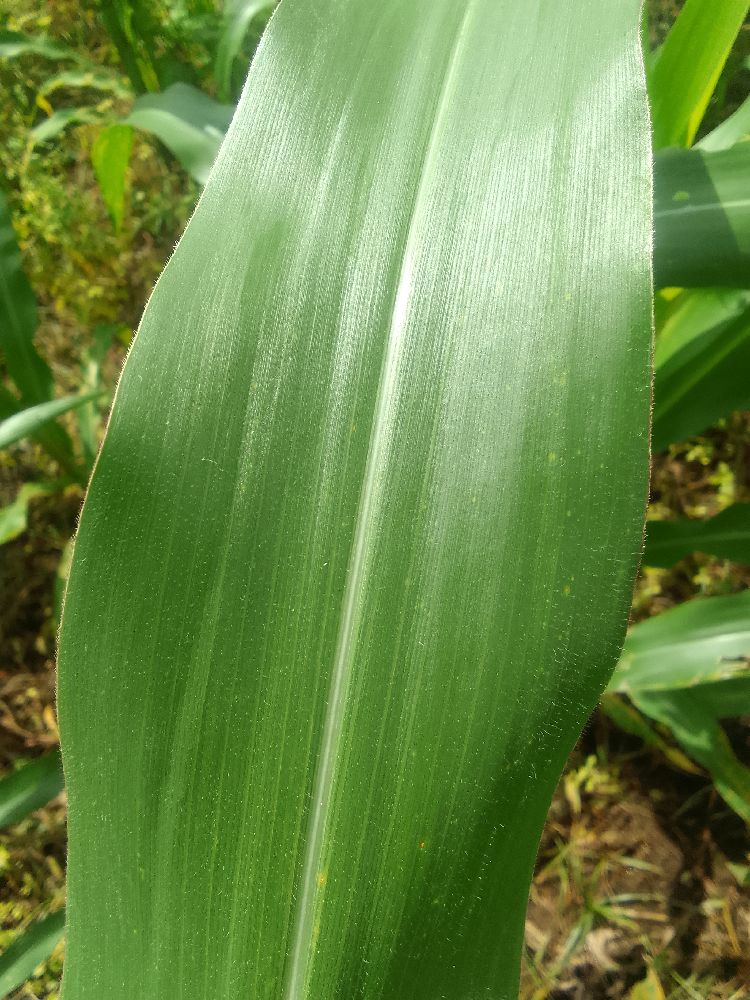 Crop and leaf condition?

maize, healthy
